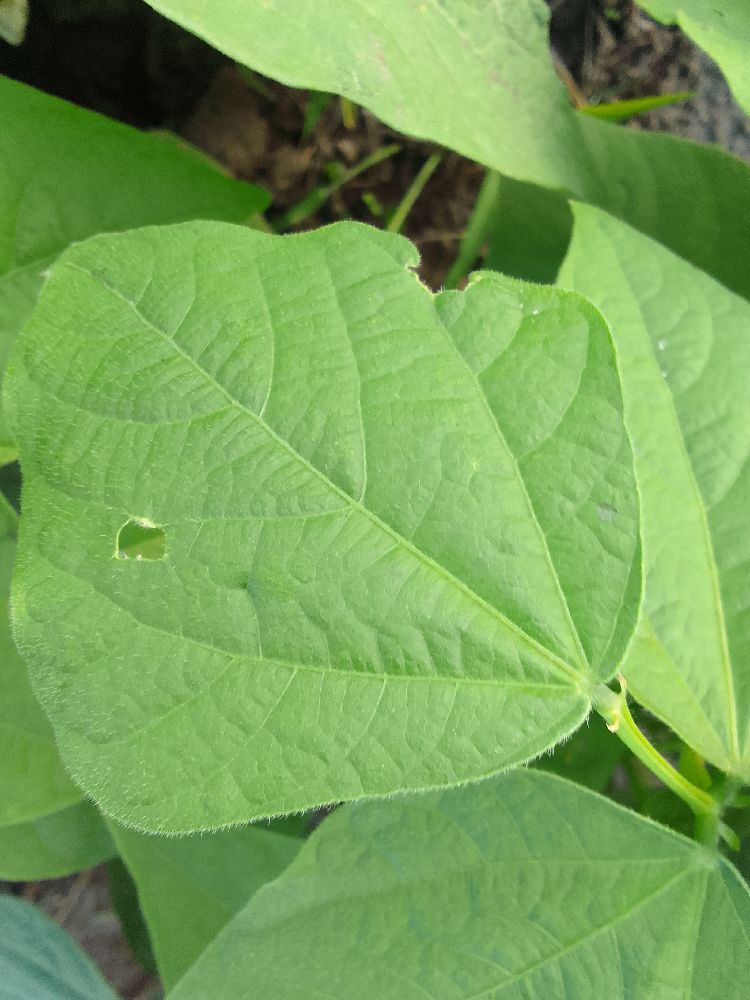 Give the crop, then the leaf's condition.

common bean, healthy
